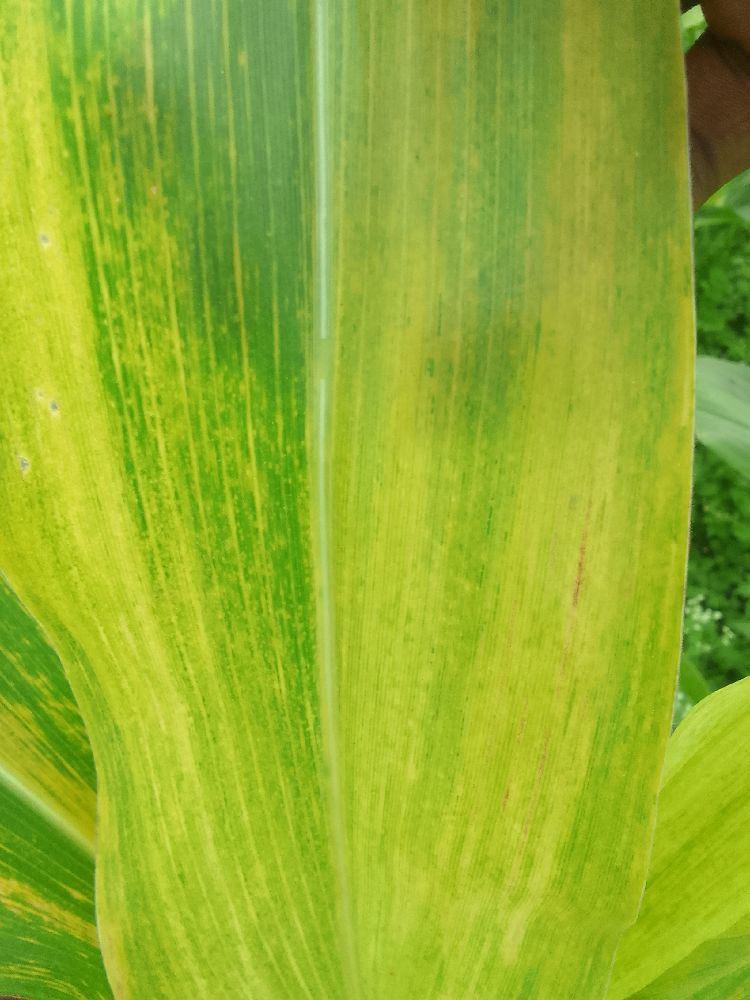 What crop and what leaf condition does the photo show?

maize, maize lethal necrosis
